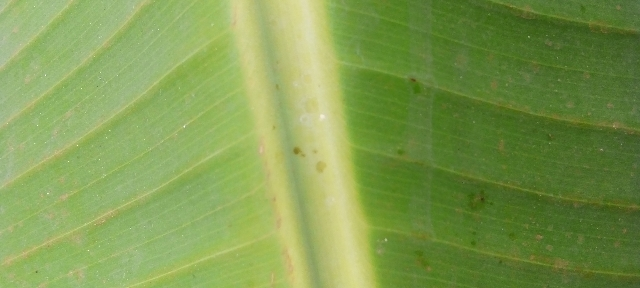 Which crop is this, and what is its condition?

banana, healthy
